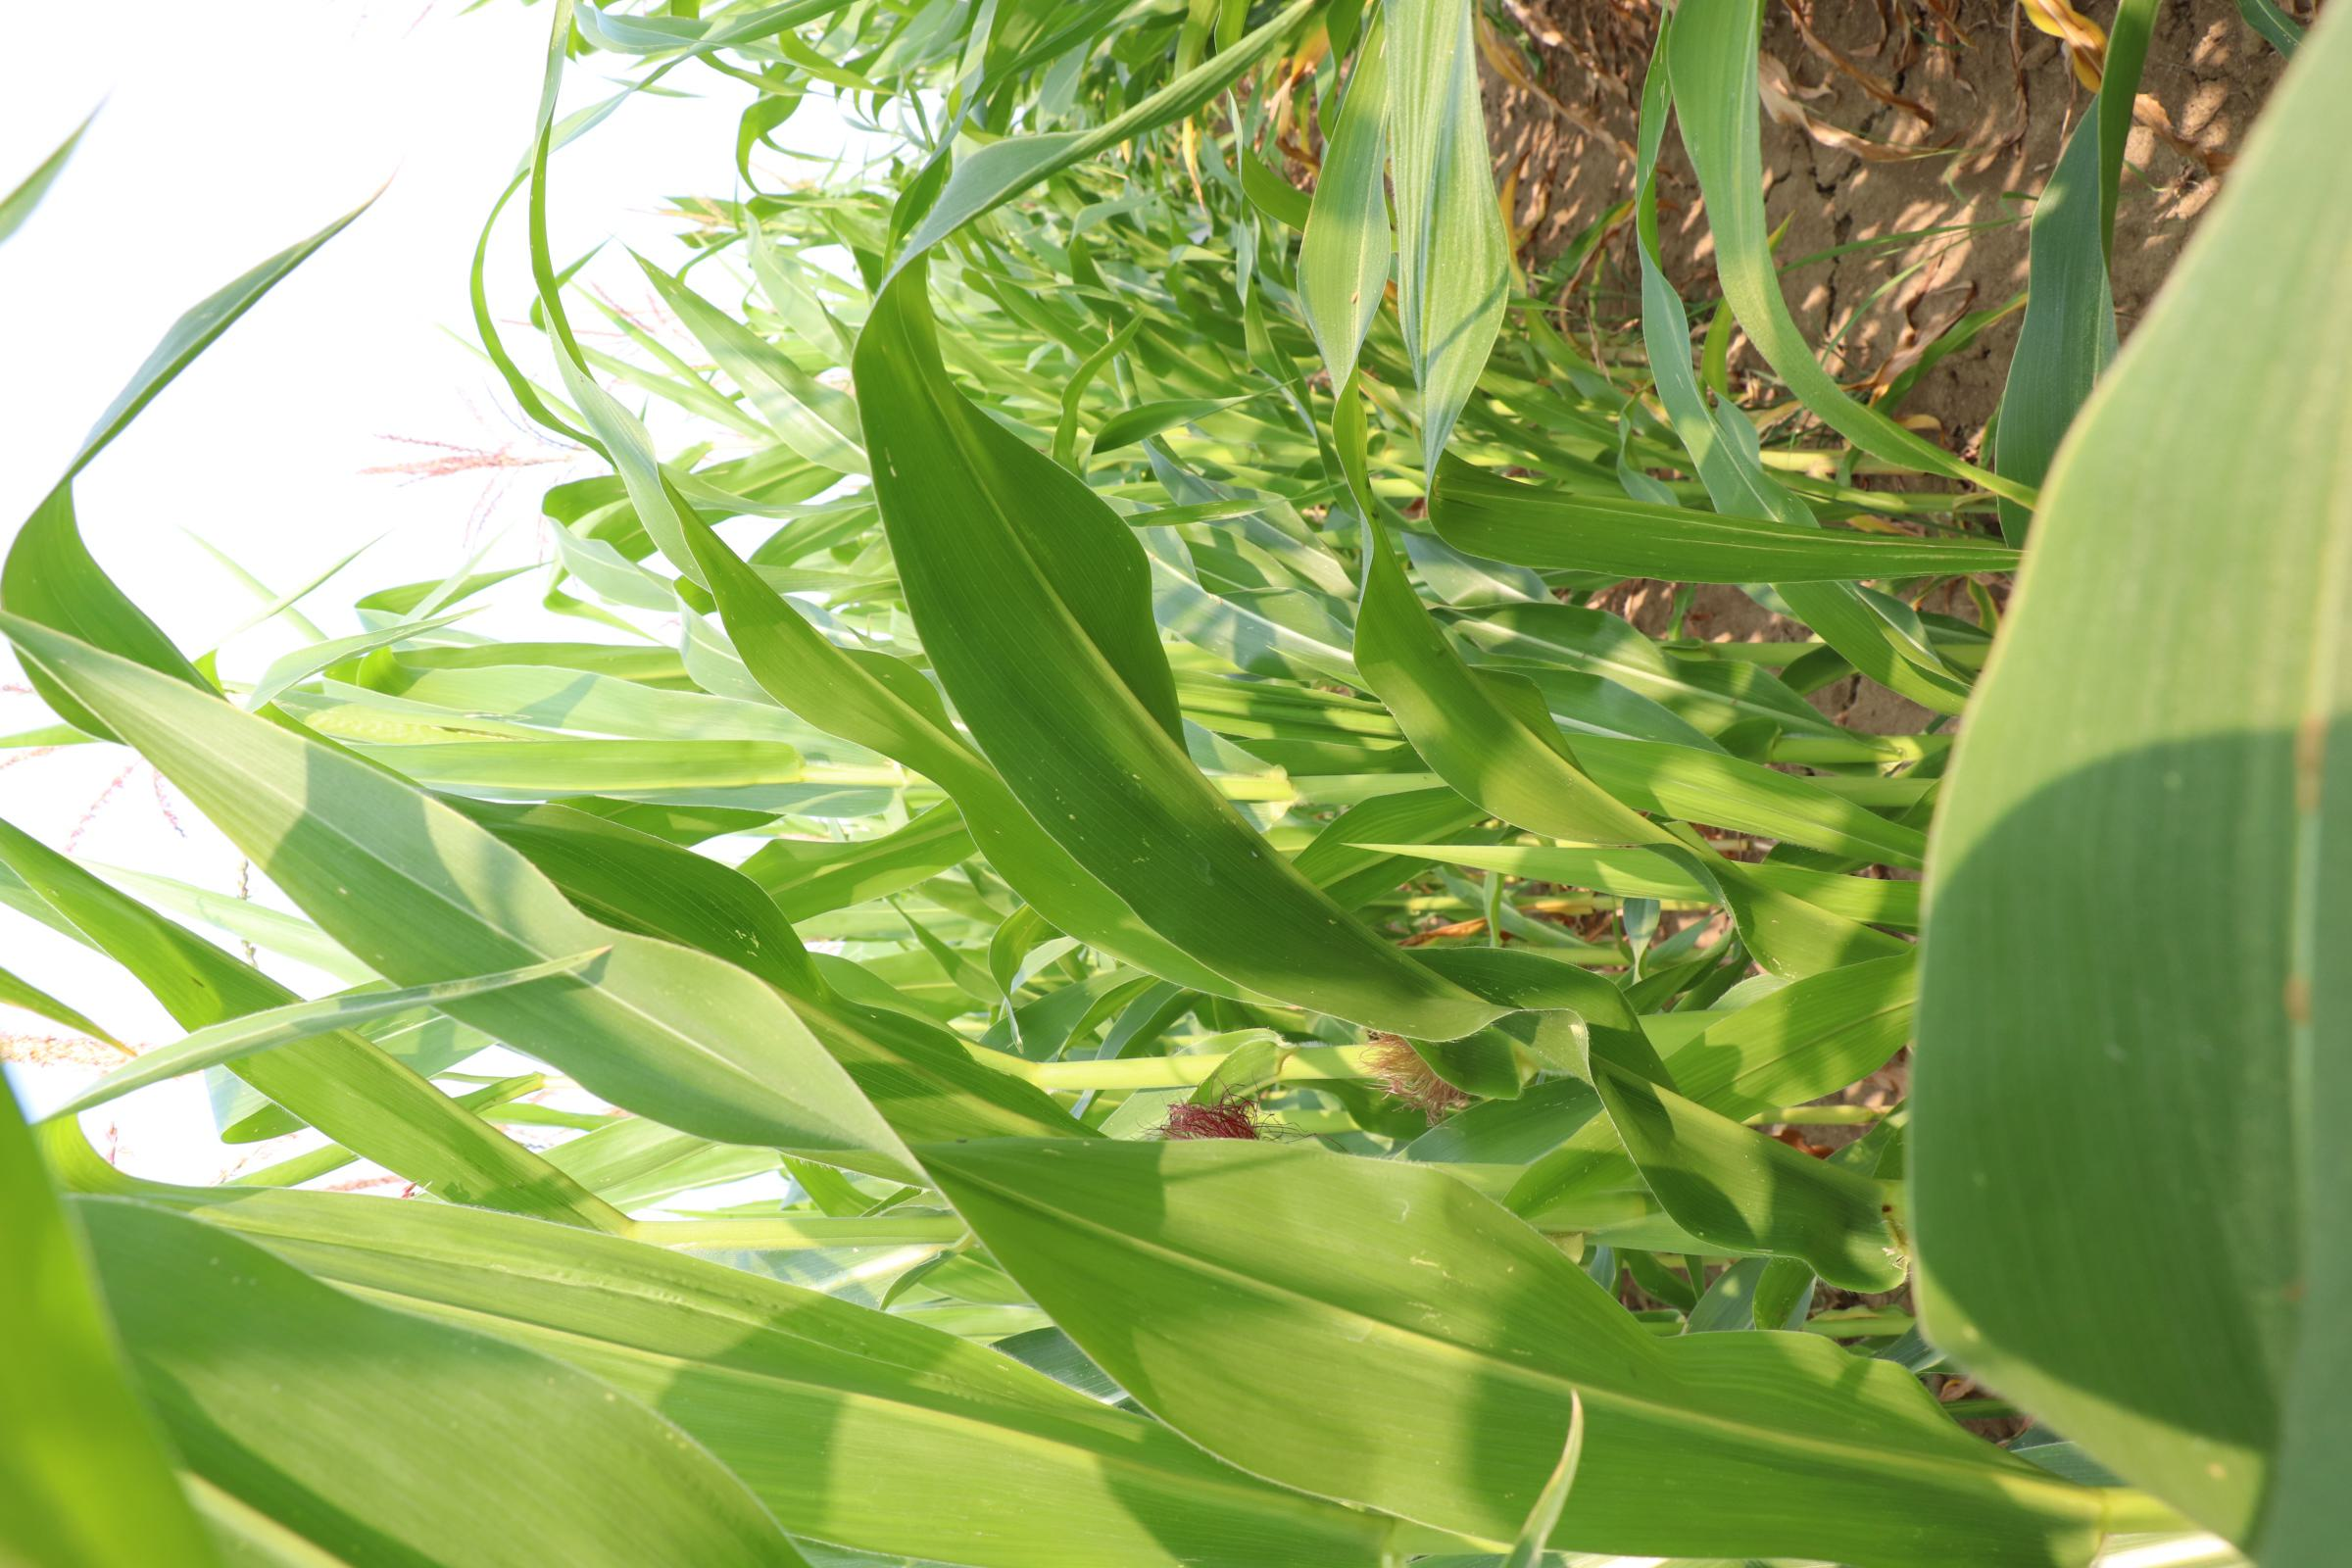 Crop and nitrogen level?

maize, no added nitrogen
